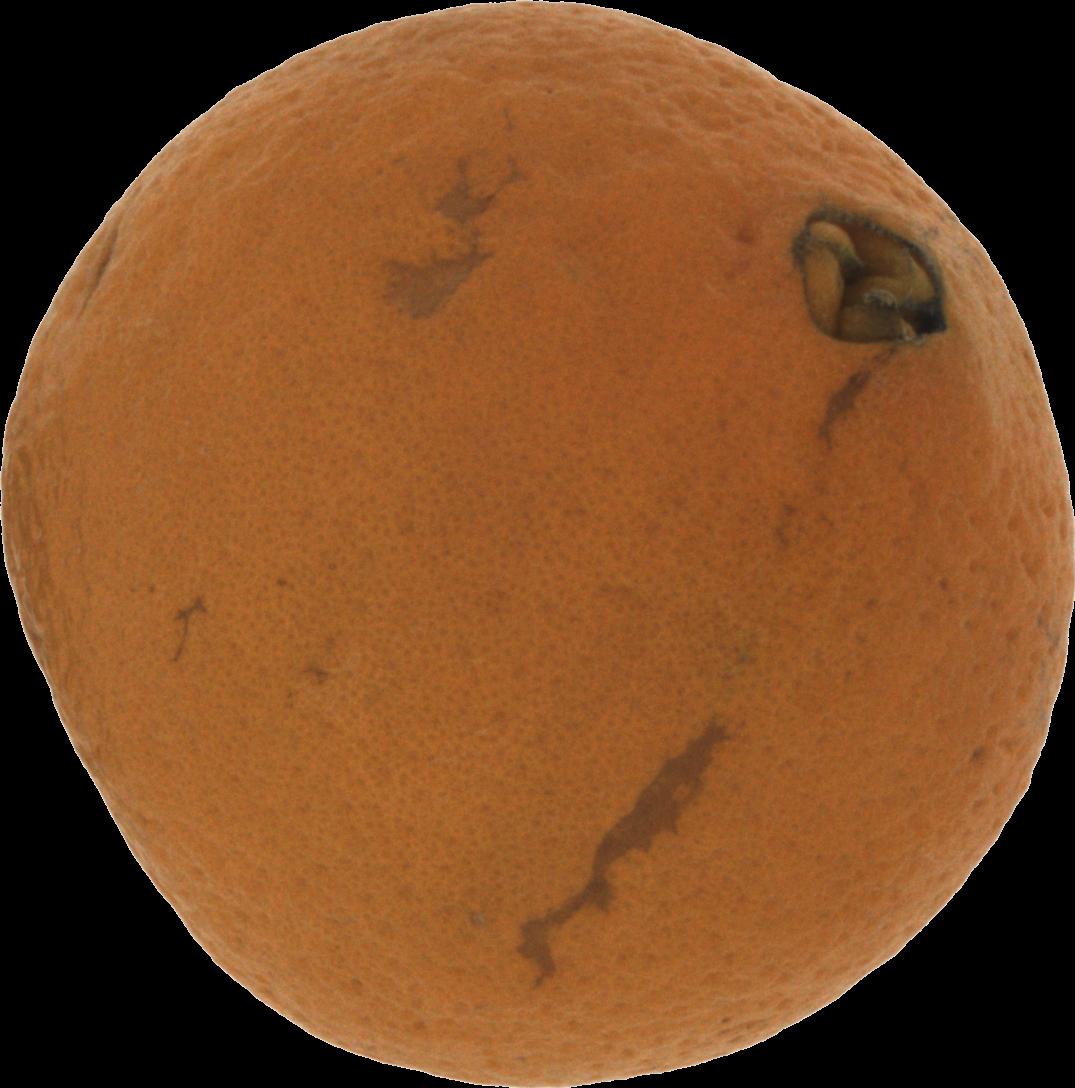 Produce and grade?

orange, bad
